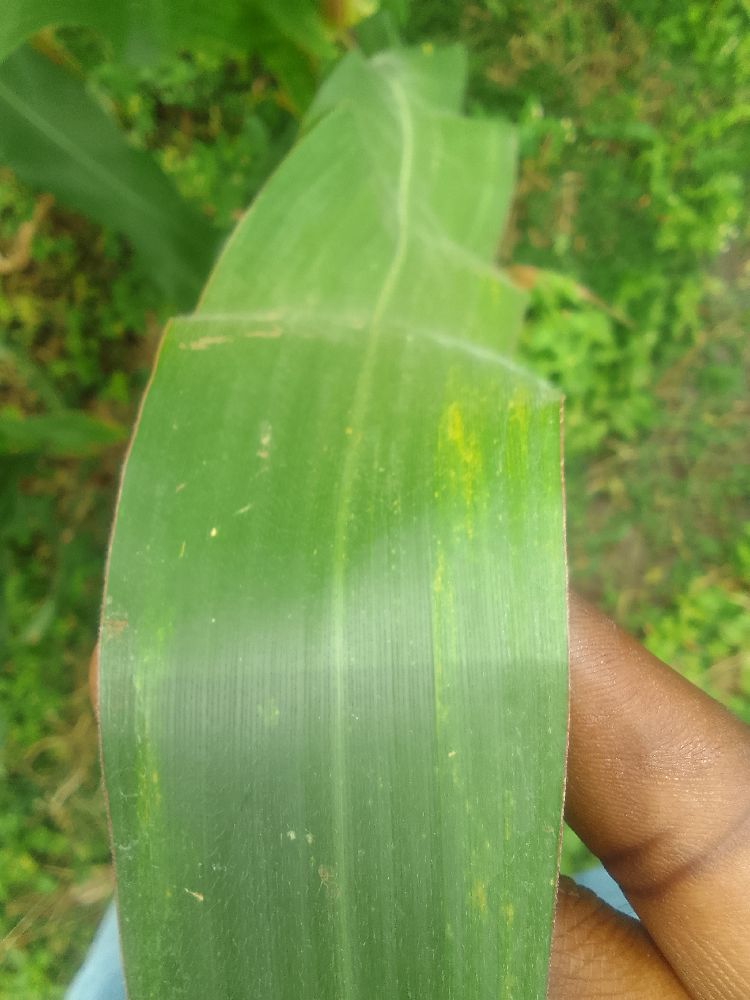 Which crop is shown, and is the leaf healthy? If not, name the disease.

maize, healthy
